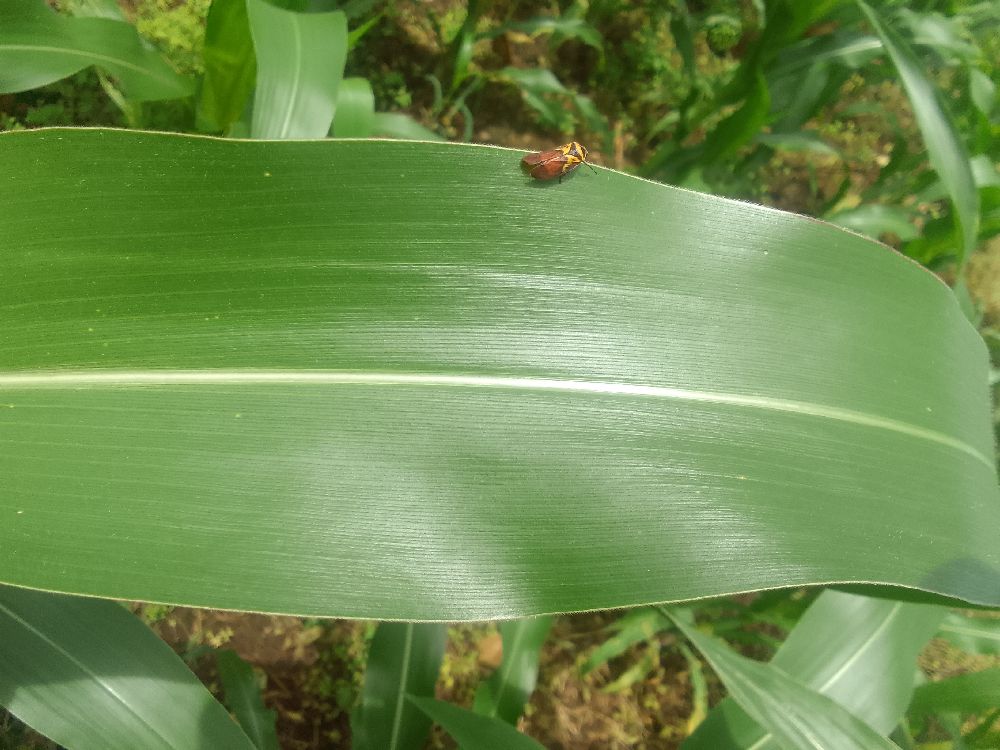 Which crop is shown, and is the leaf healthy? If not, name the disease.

maize, healthy
